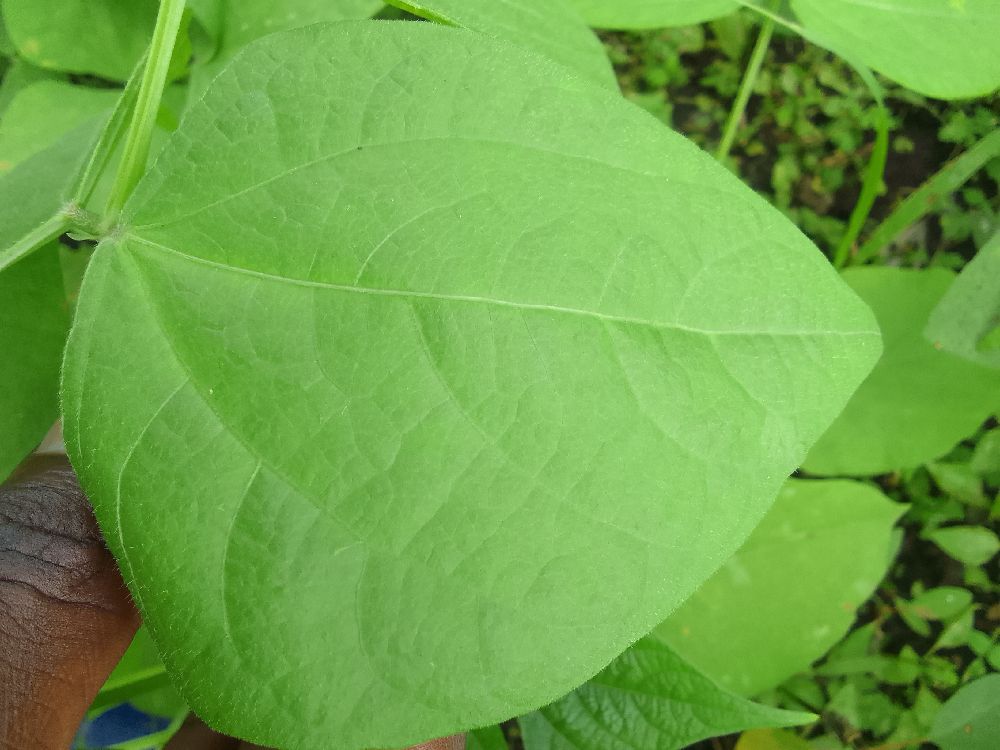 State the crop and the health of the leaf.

common bean, healthy
